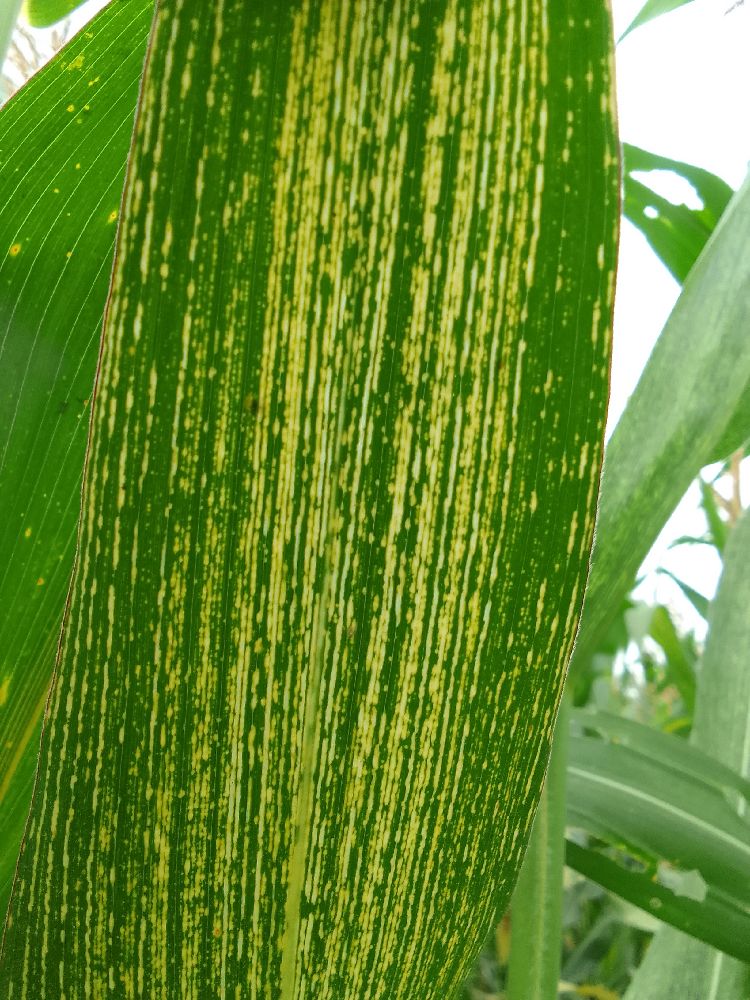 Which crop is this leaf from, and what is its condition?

maize, maize streak virus
